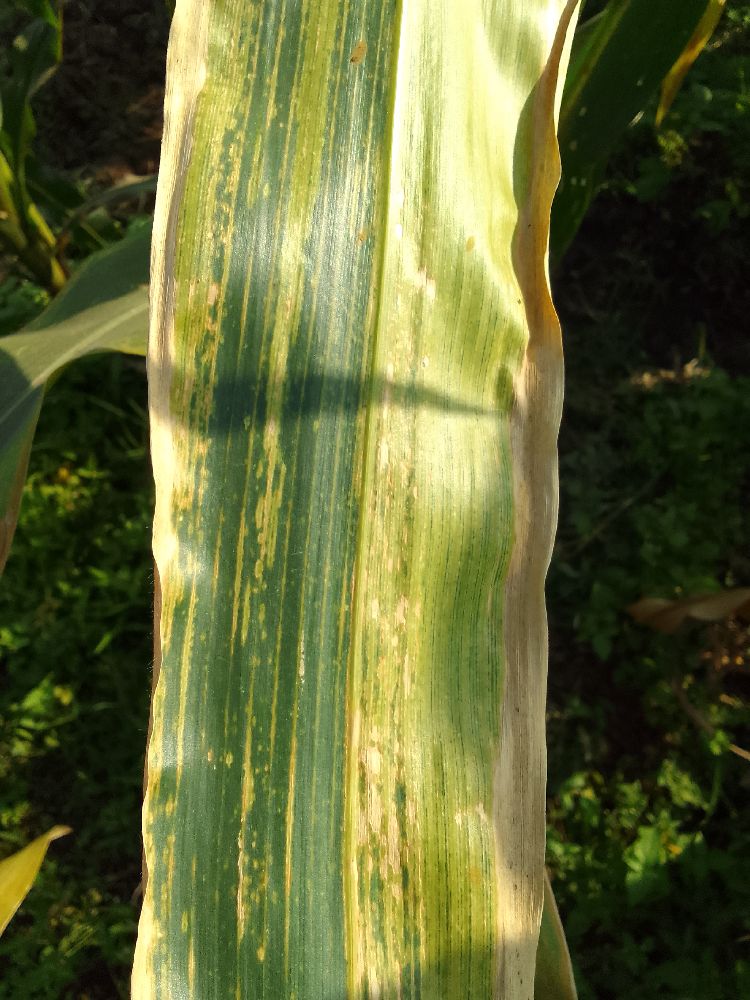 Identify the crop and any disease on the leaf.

maize, maize lethal necrosis
